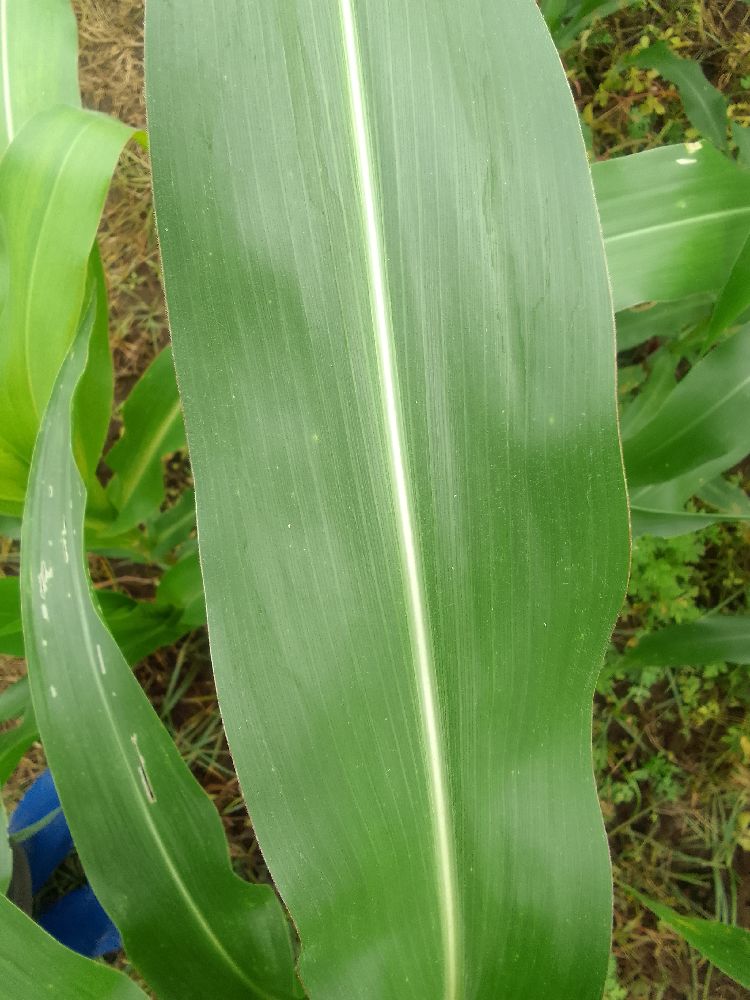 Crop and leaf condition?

maize, healthy
